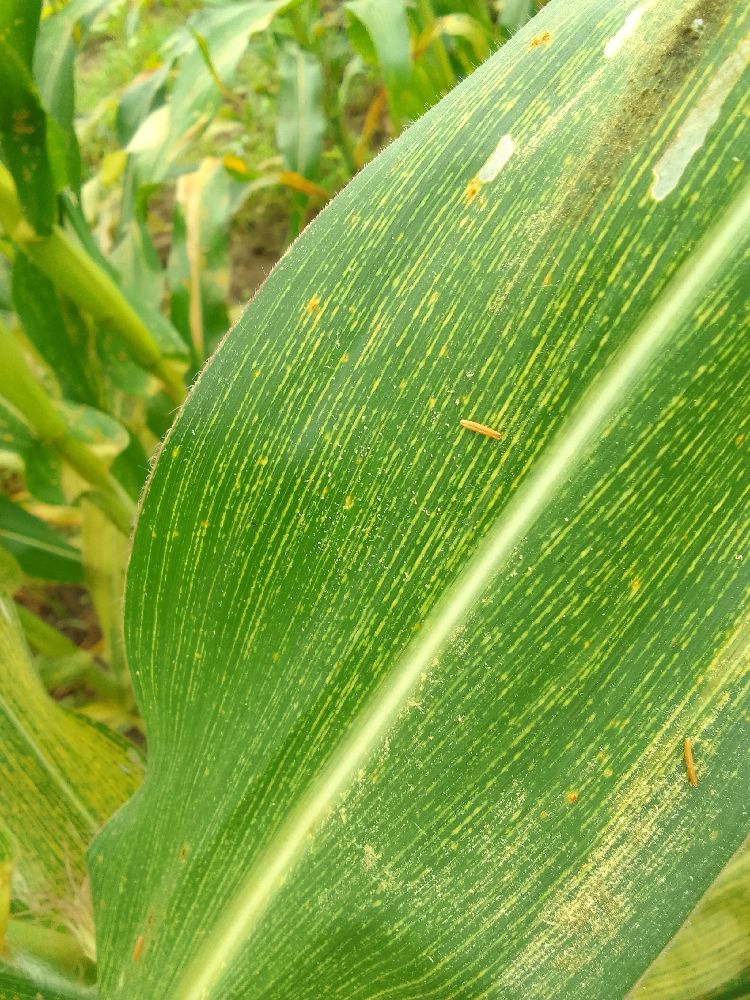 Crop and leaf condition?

maize, maize streak virus
